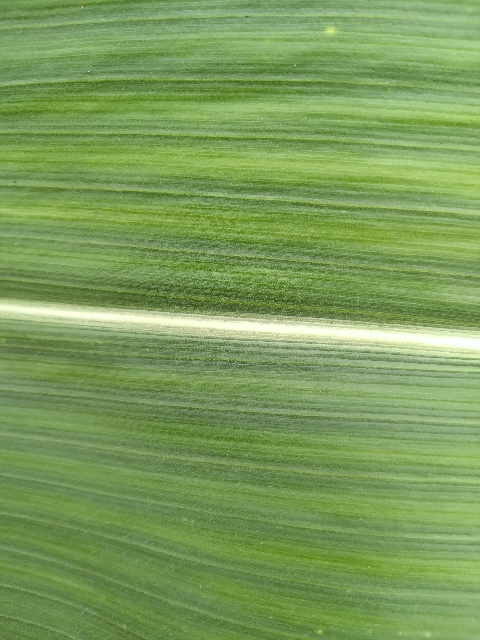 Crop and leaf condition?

maize, healthy
